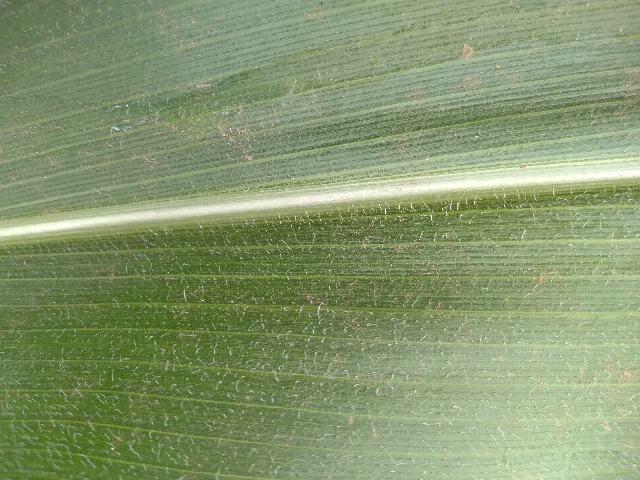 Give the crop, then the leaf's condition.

maize, healthy
